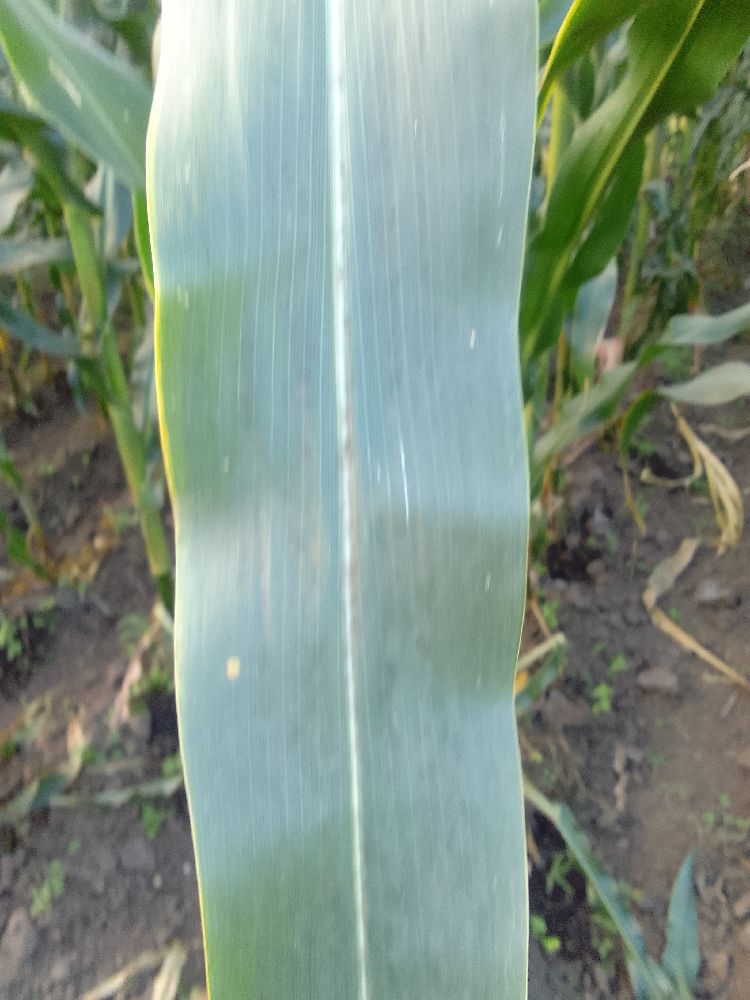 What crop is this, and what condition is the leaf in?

maize, healthy
